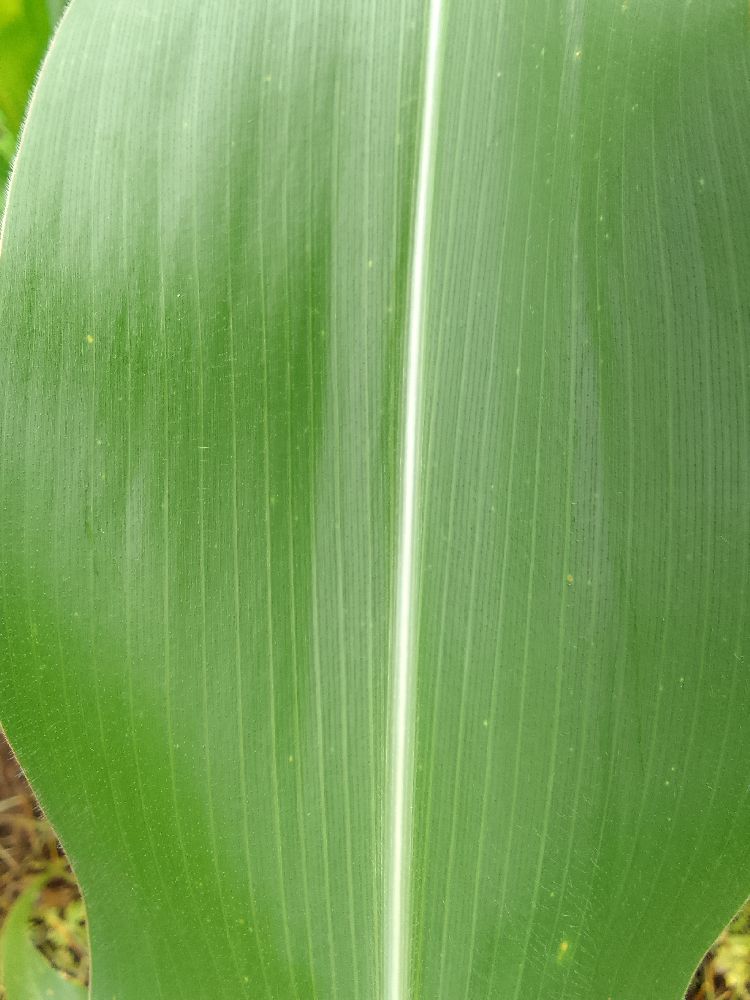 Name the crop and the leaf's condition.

maize, healthy
